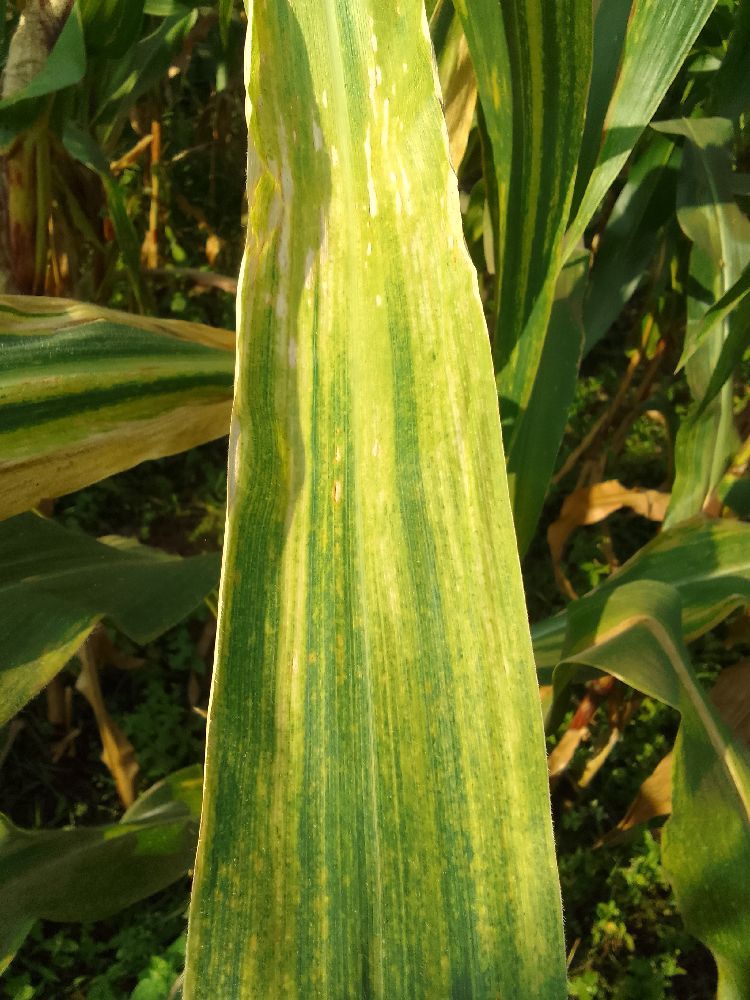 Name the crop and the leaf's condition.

maize, maize lethal necrosis
